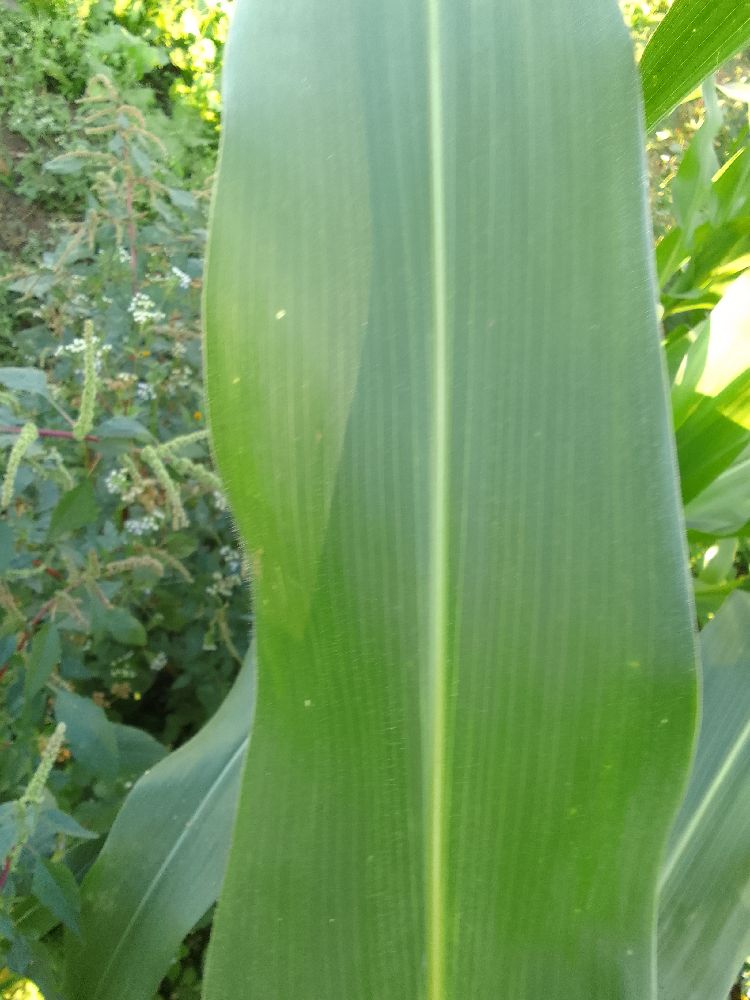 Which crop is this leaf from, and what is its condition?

maize, healthy
